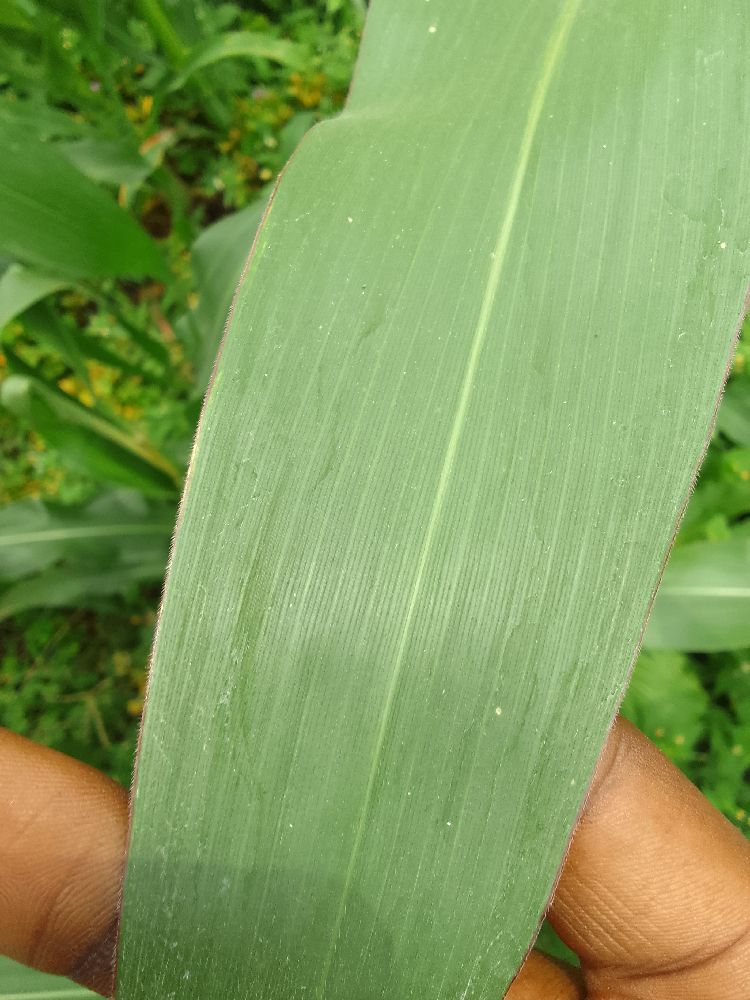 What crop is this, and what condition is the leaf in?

maize, healthy
